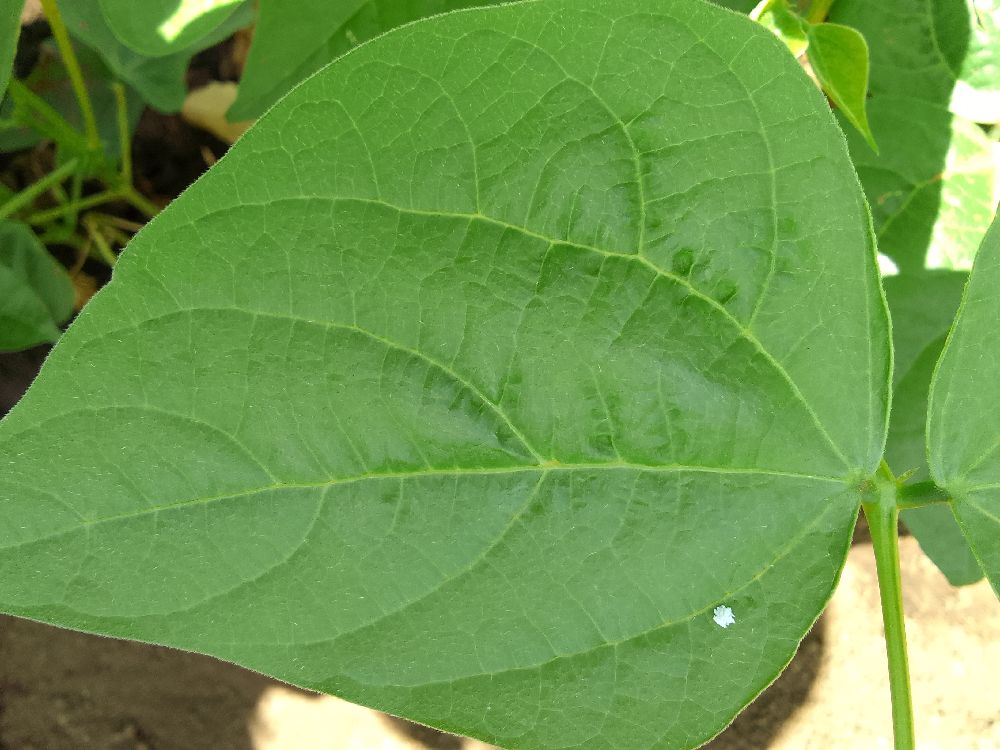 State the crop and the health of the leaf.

common bean, healthy
